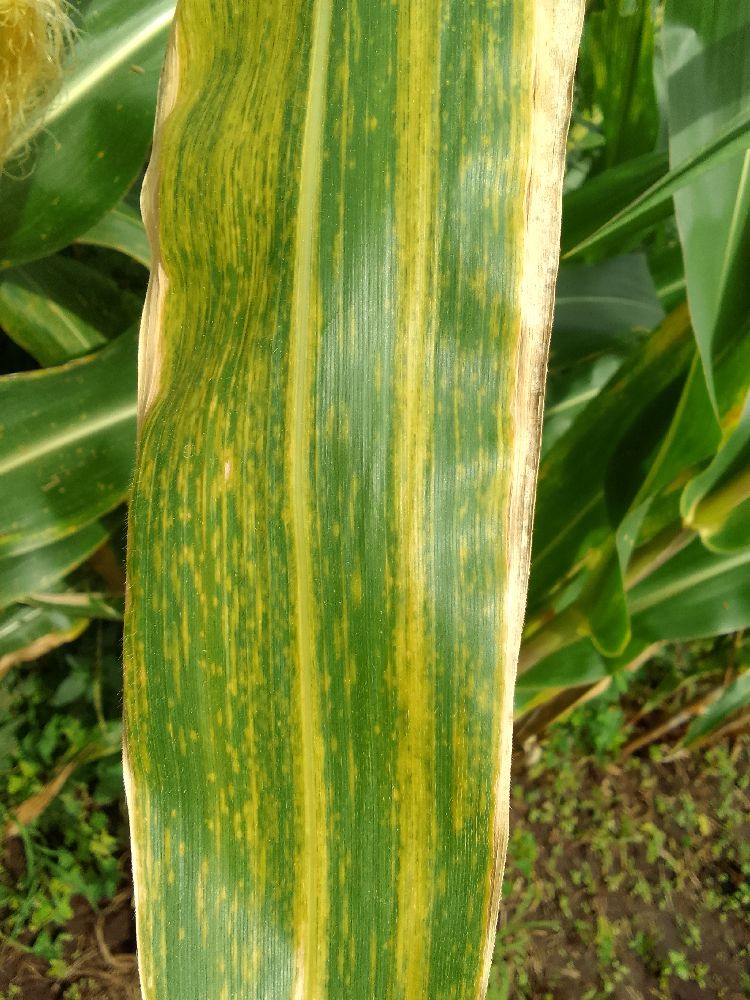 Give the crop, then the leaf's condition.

maize, maize lethal necrosis
